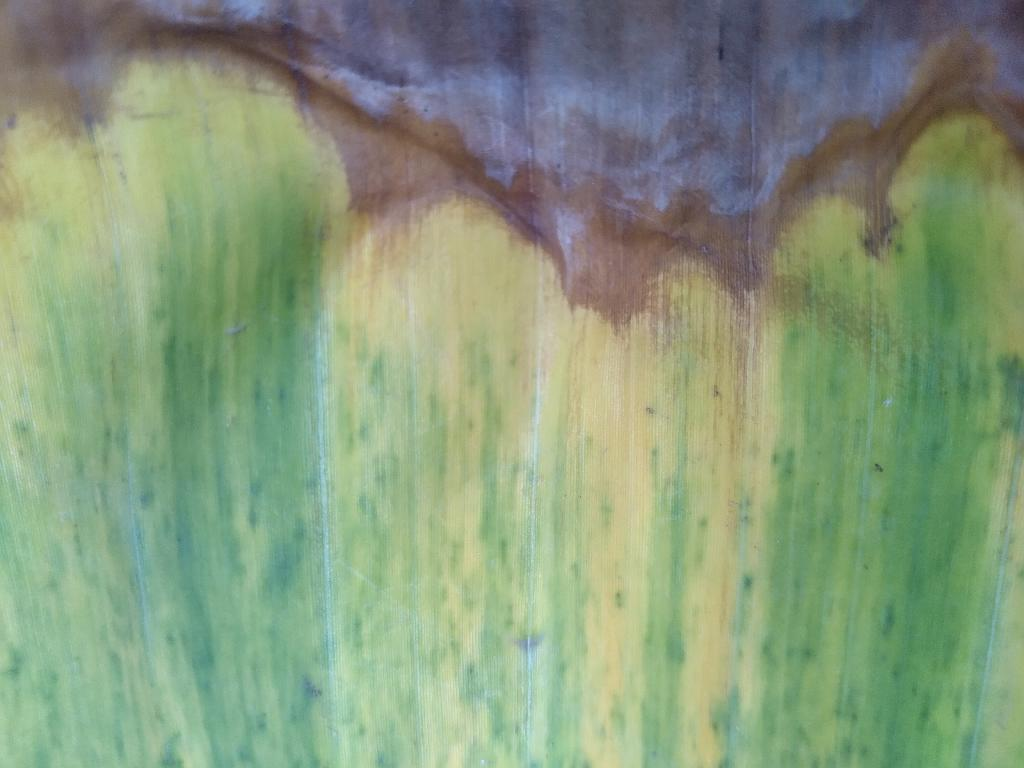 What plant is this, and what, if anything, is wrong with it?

banana, fusarium wilt race 1
